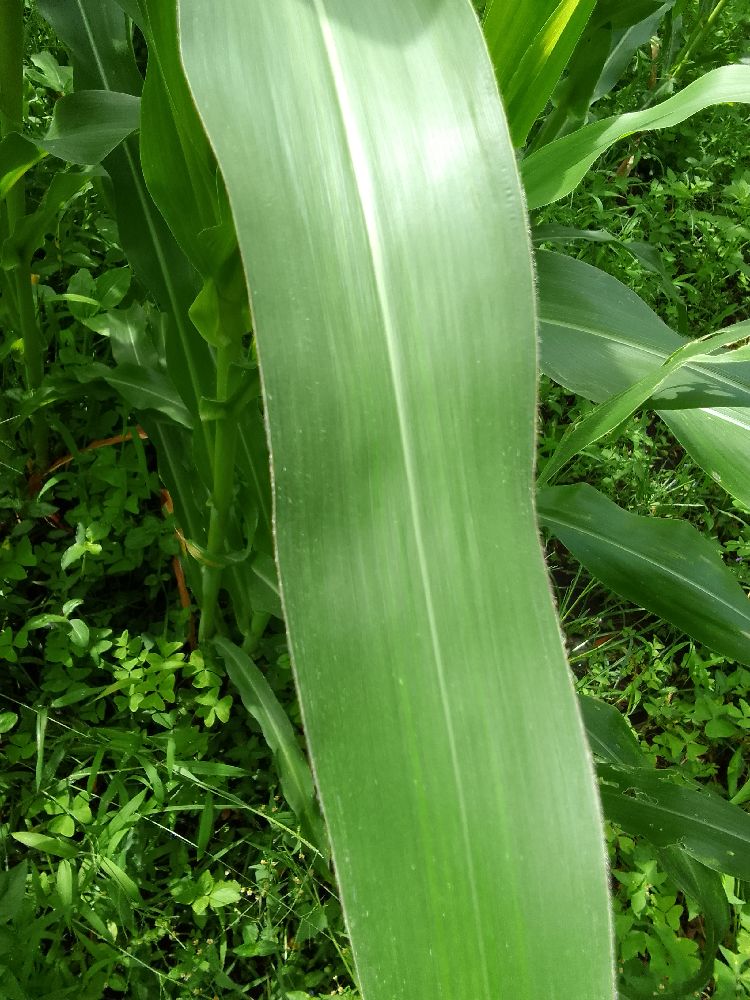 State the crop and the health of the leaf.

maize, healthy
